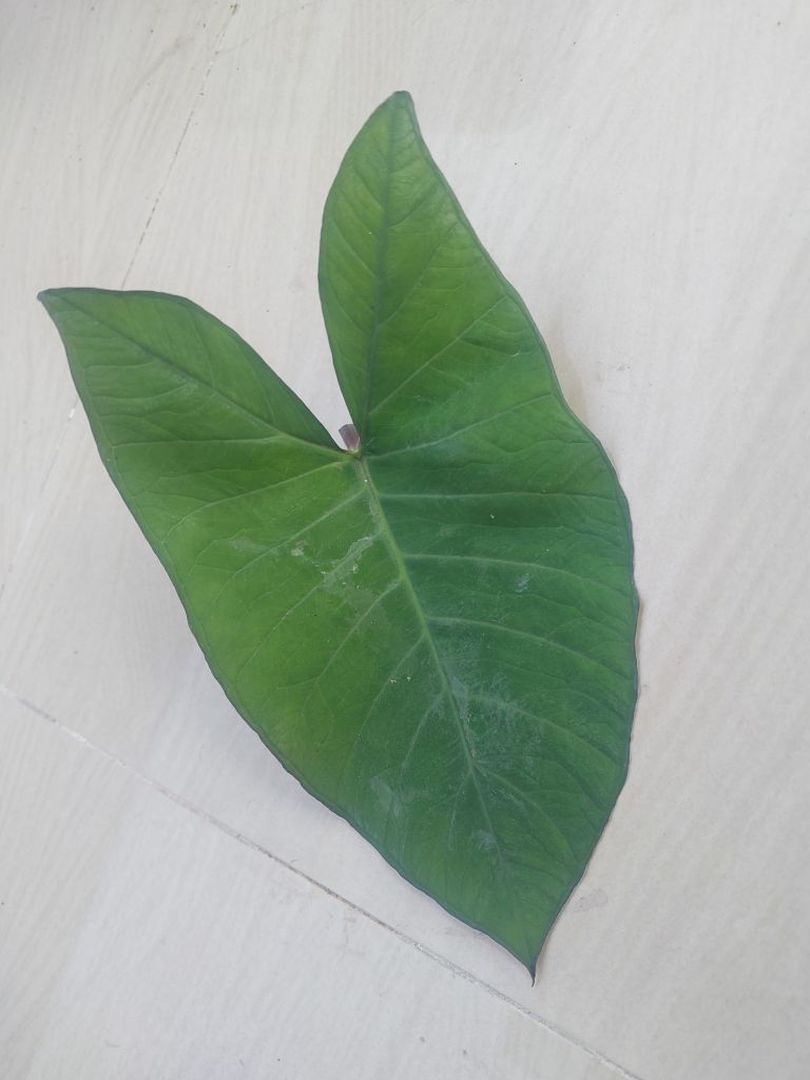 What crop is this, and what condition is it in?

taro, healthy
